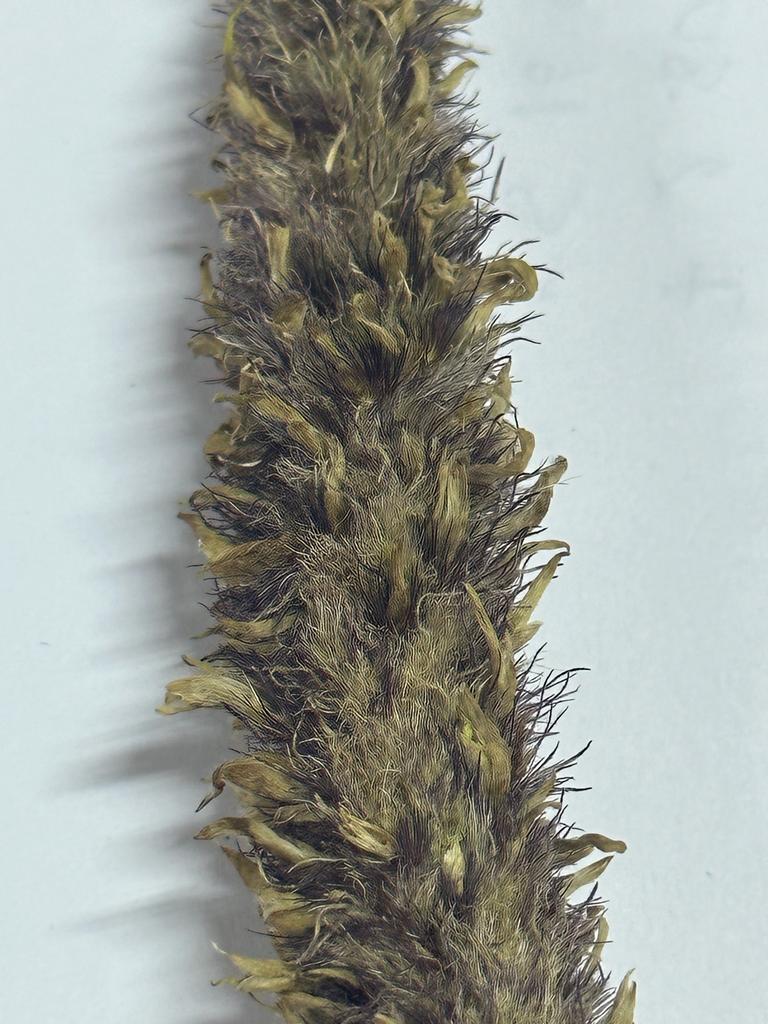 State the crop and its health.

pearl millet, sclerospora graminicola
